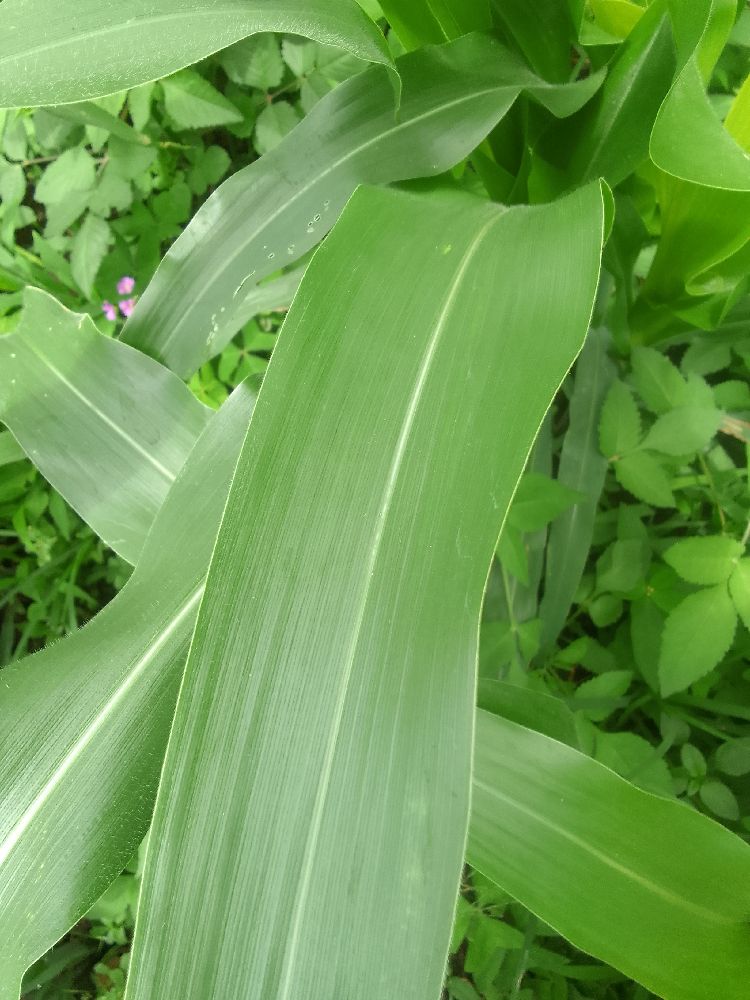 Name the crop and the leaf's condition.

maize, healthy
